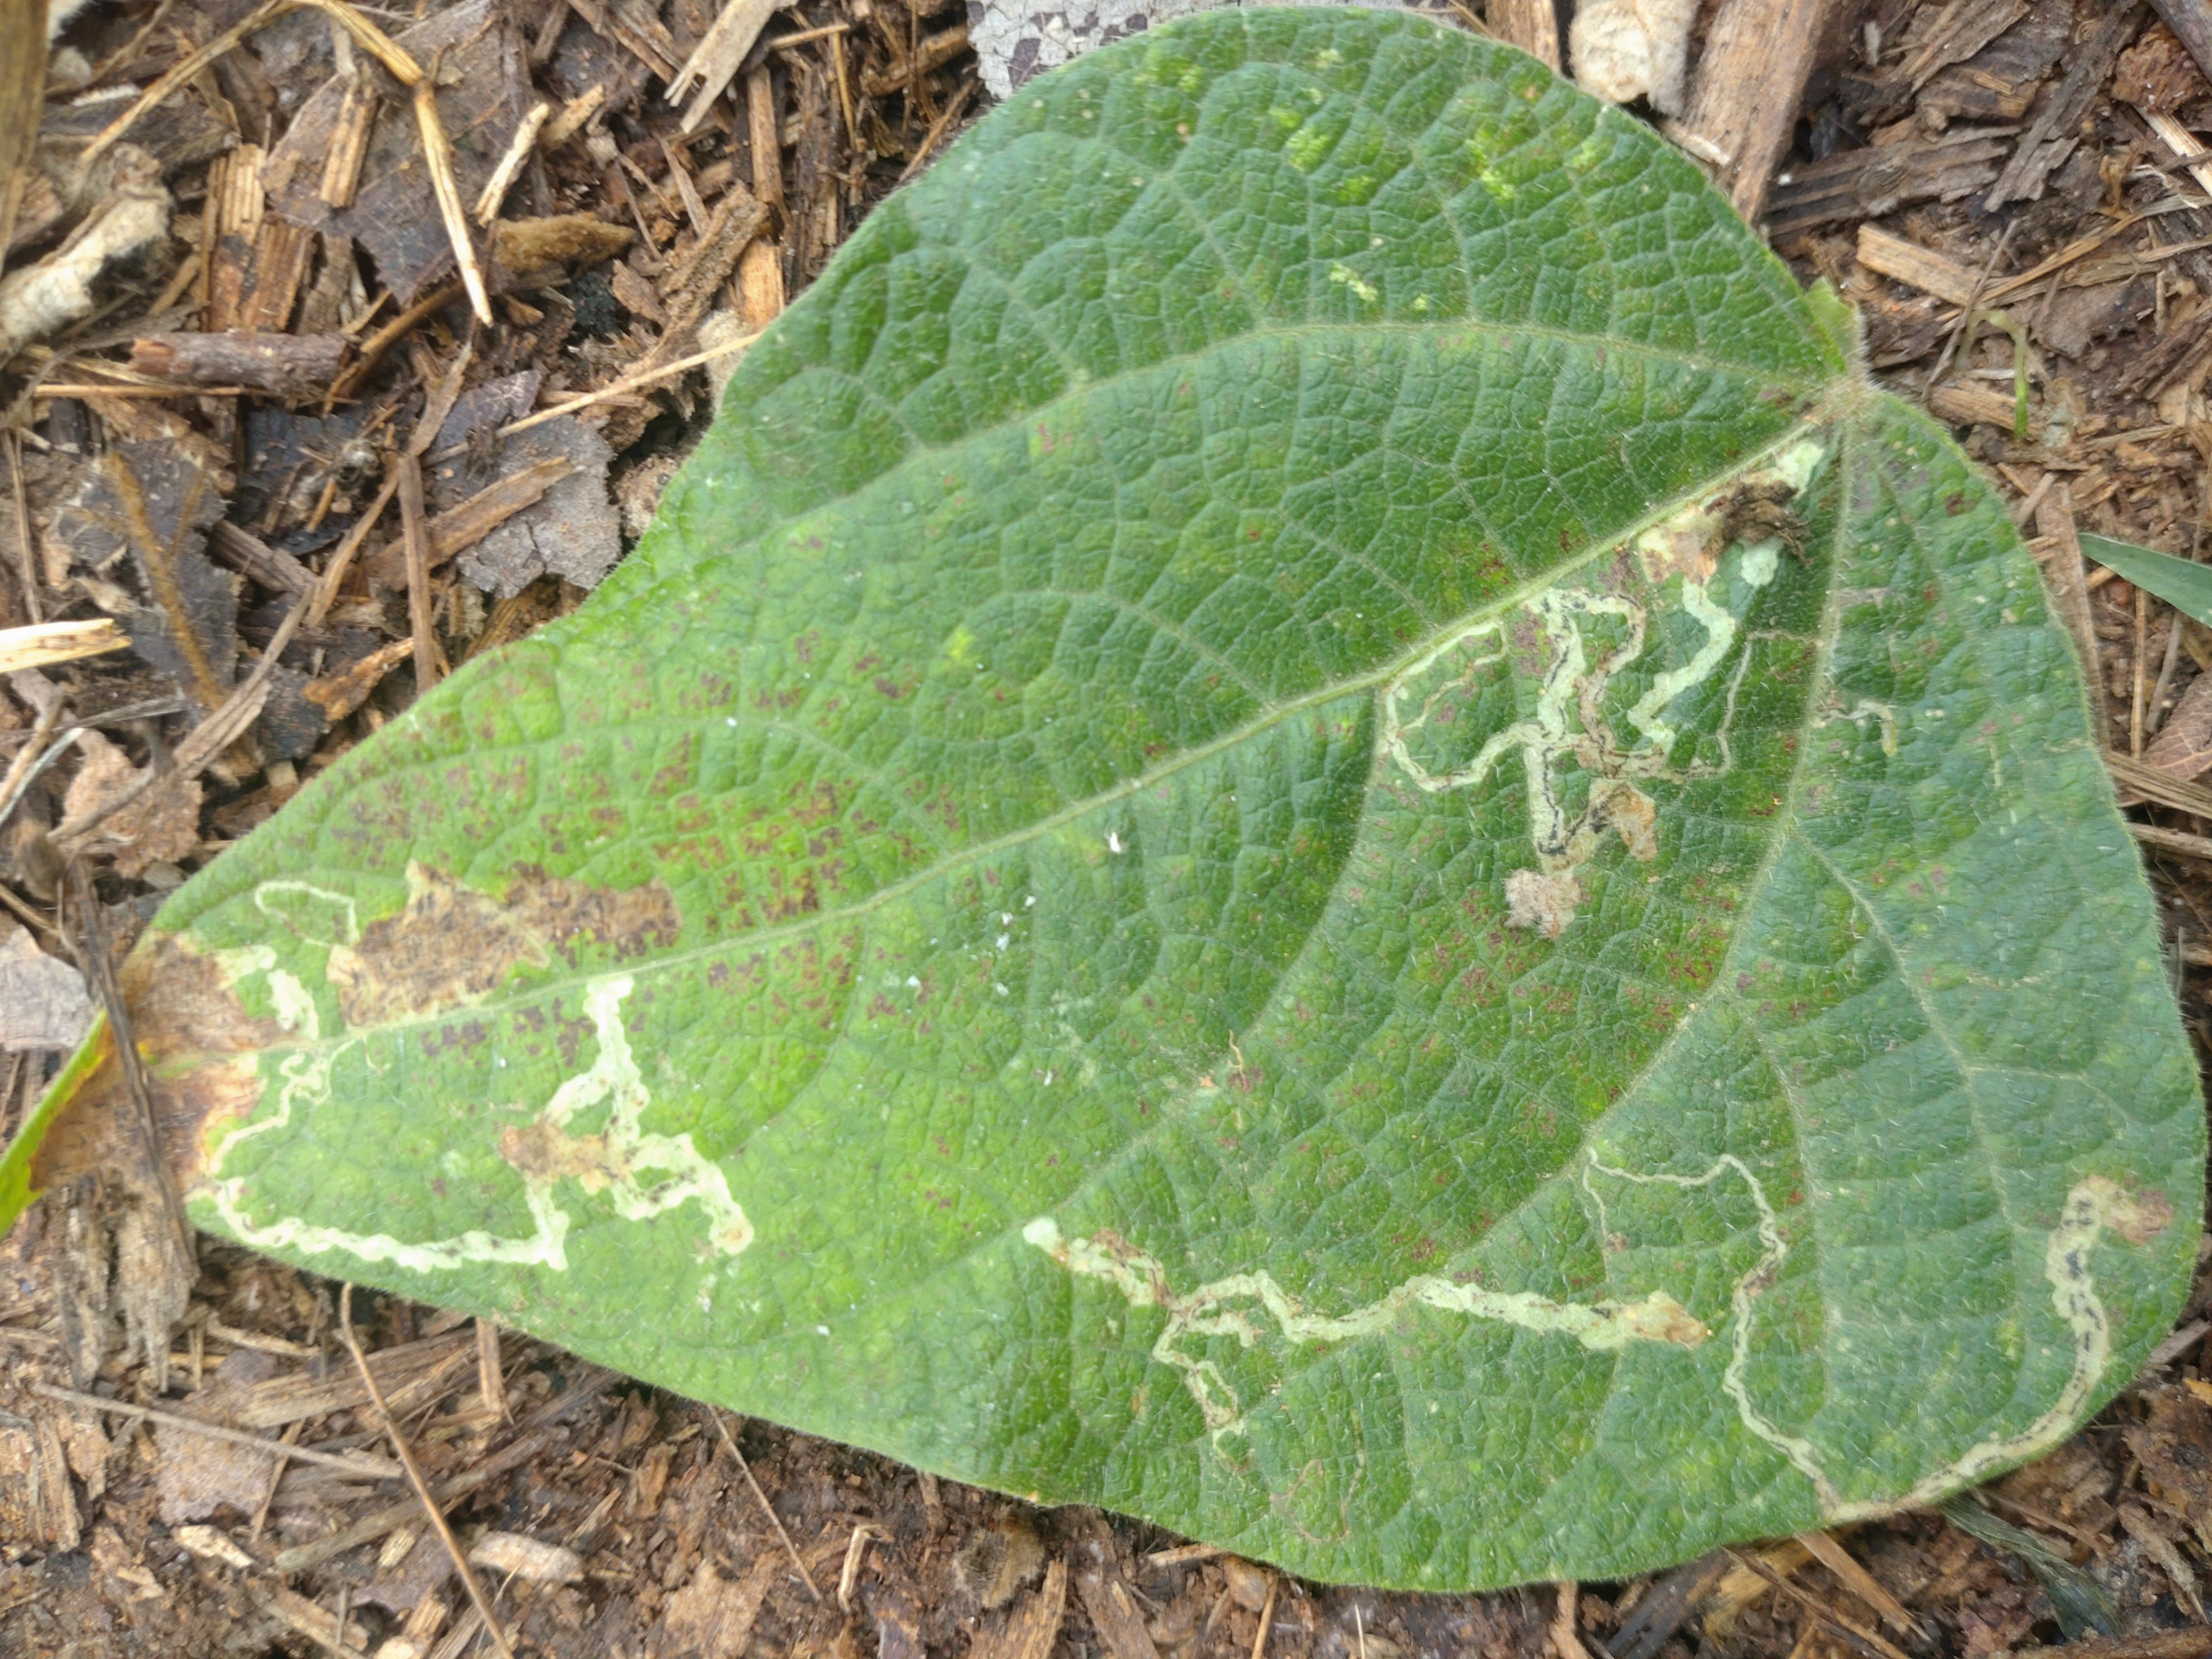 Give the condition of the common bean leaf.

anthracnose
